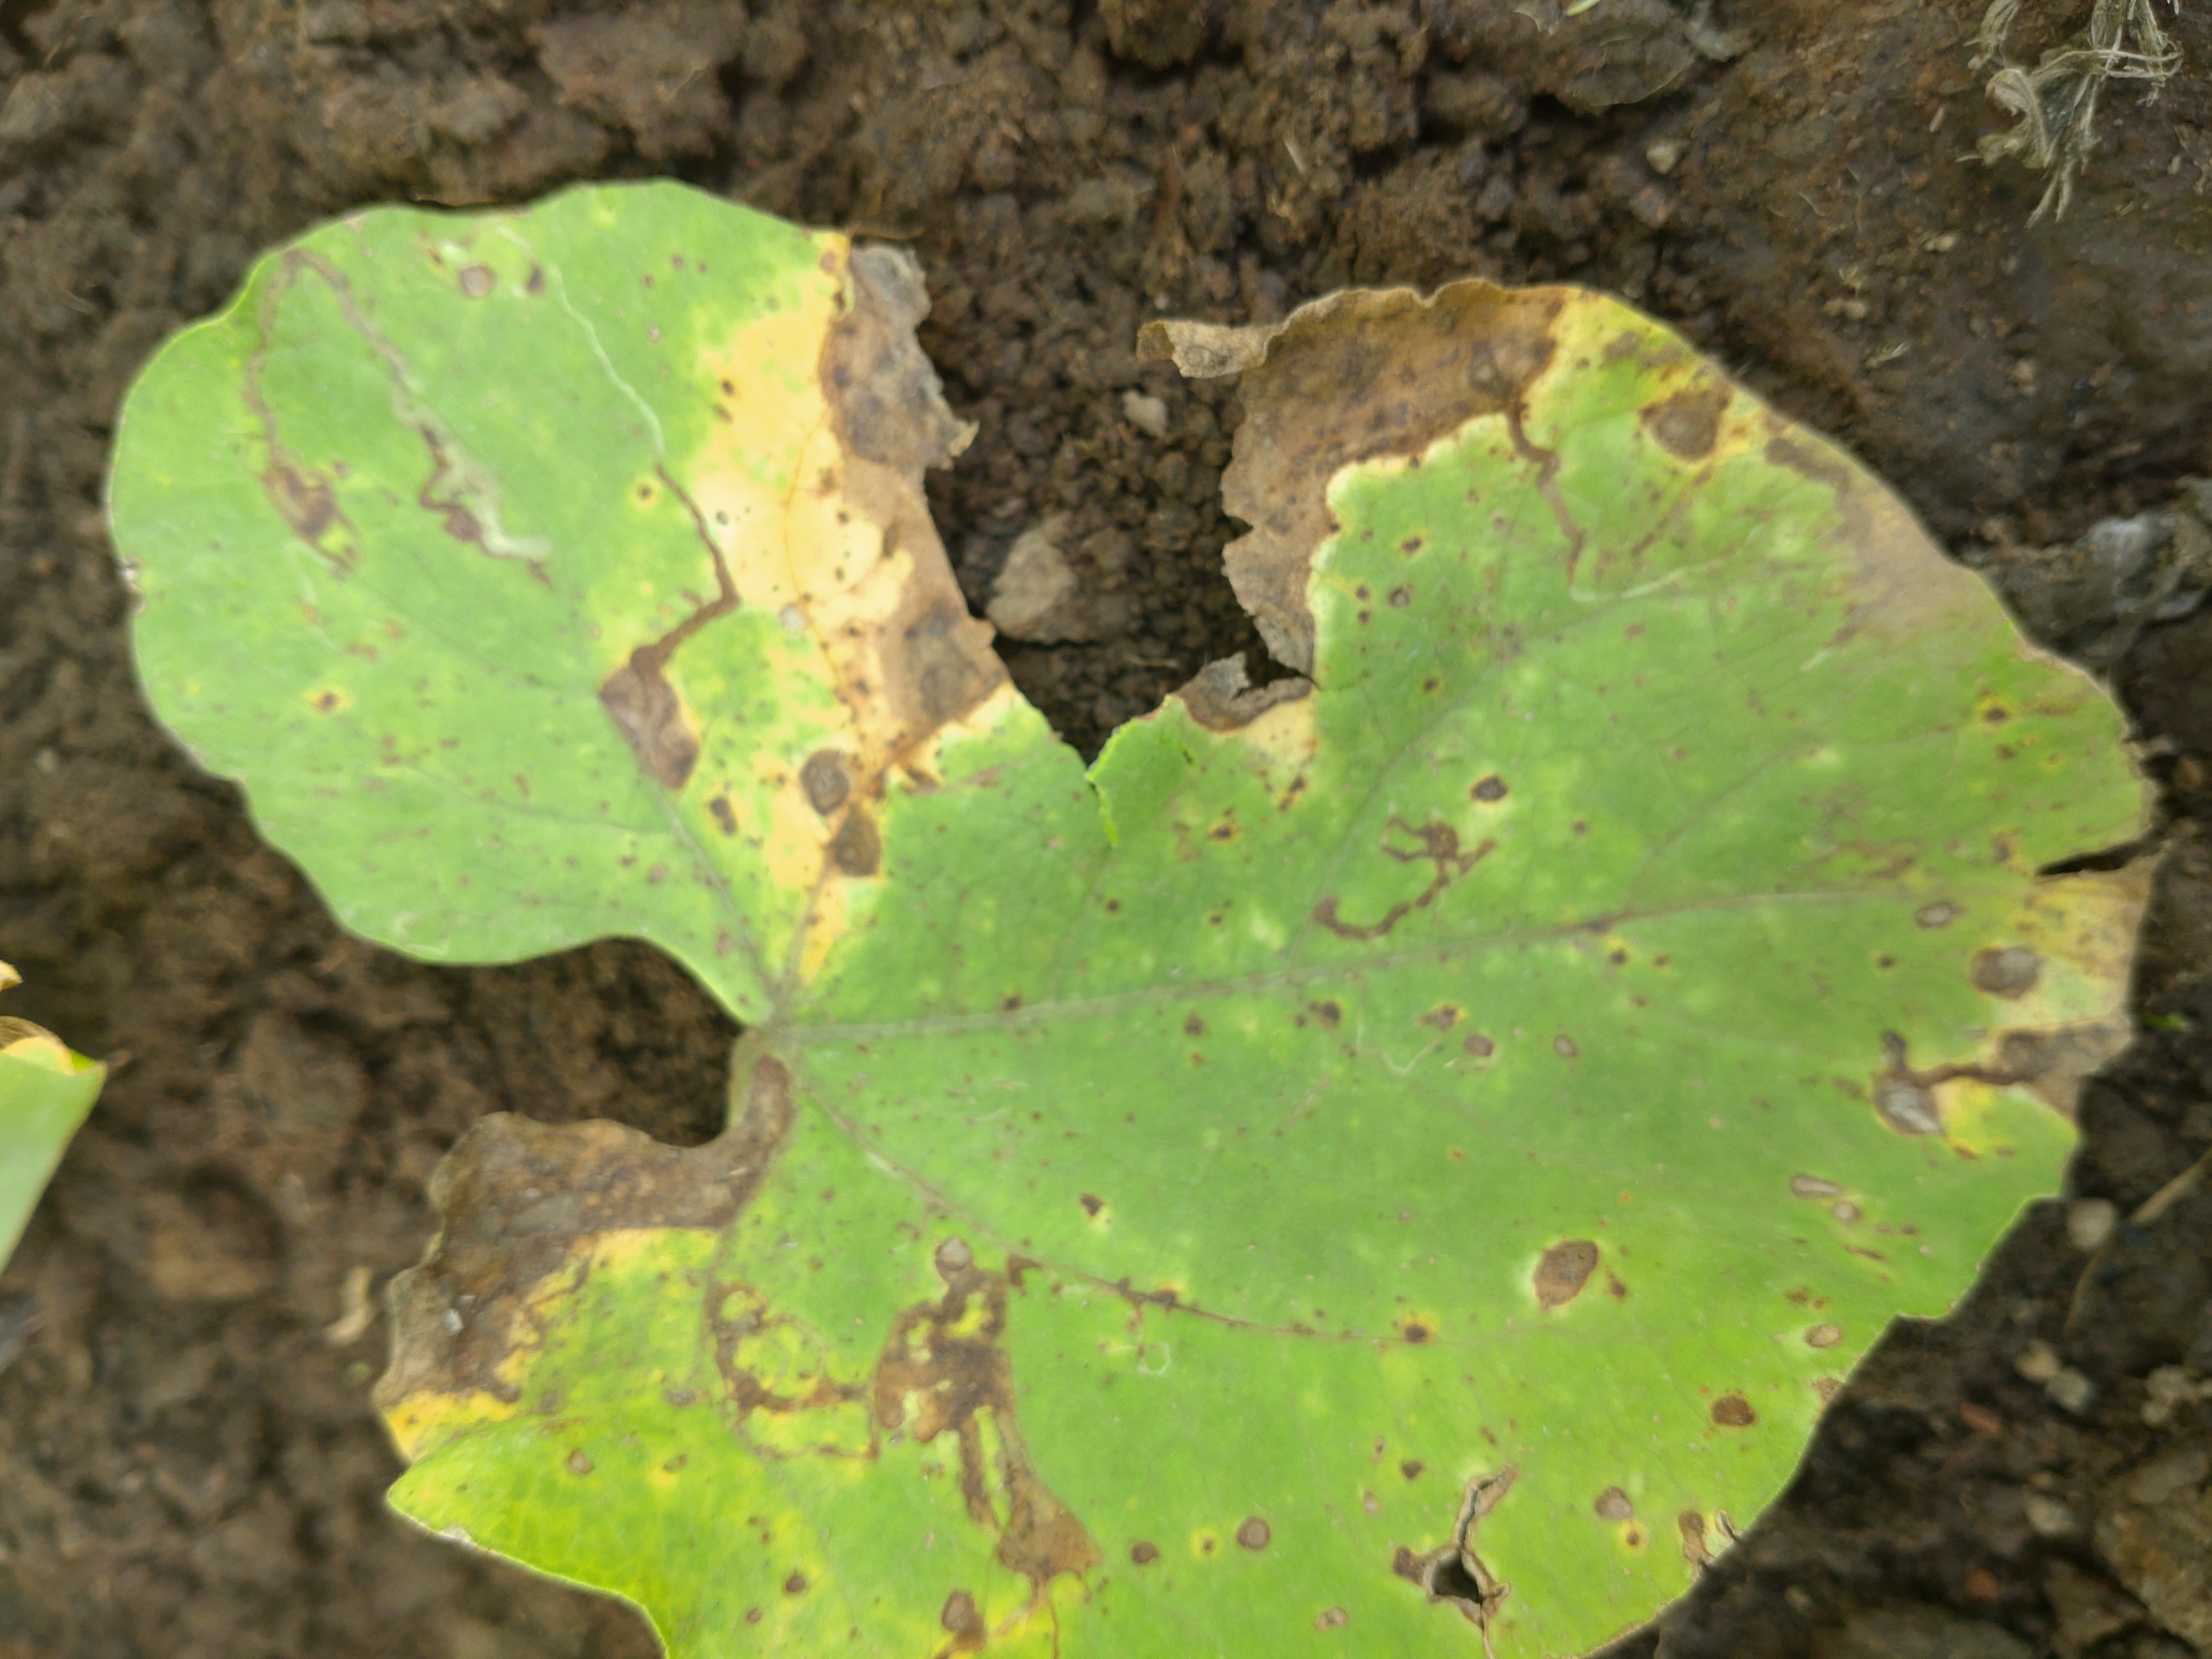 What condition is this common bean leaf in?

rust
